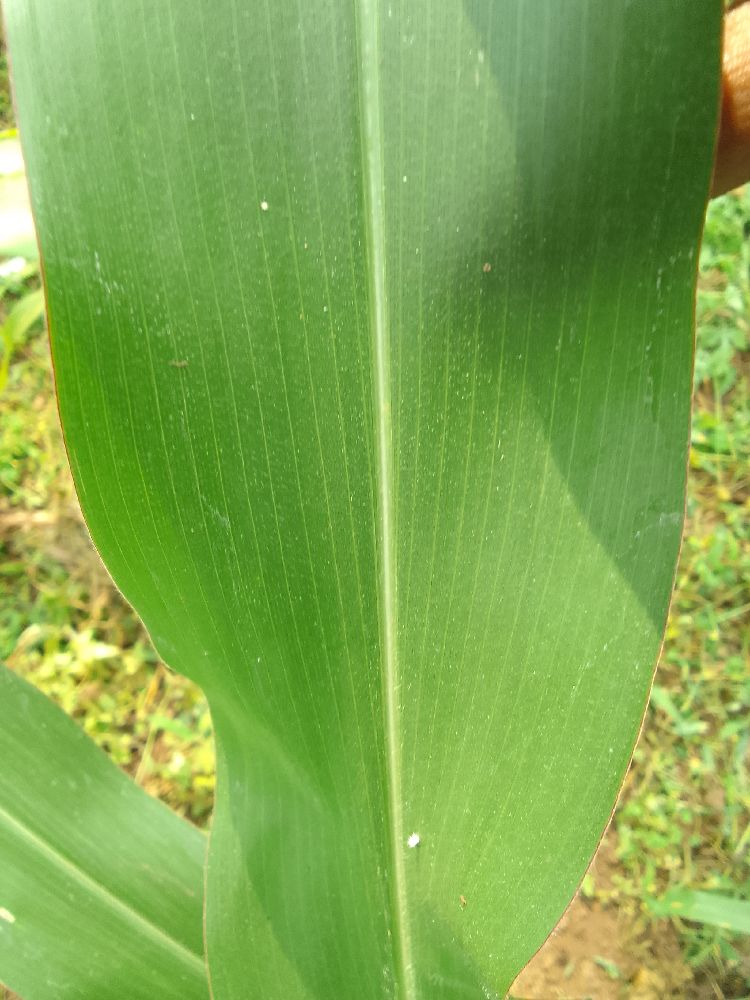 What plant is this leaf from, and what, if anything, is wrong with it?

maize, healthy
